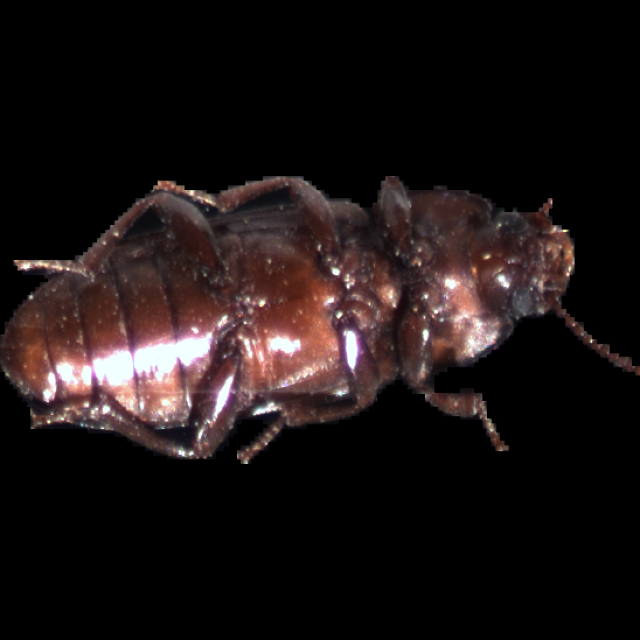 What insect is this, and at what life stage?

mealworm beetle
